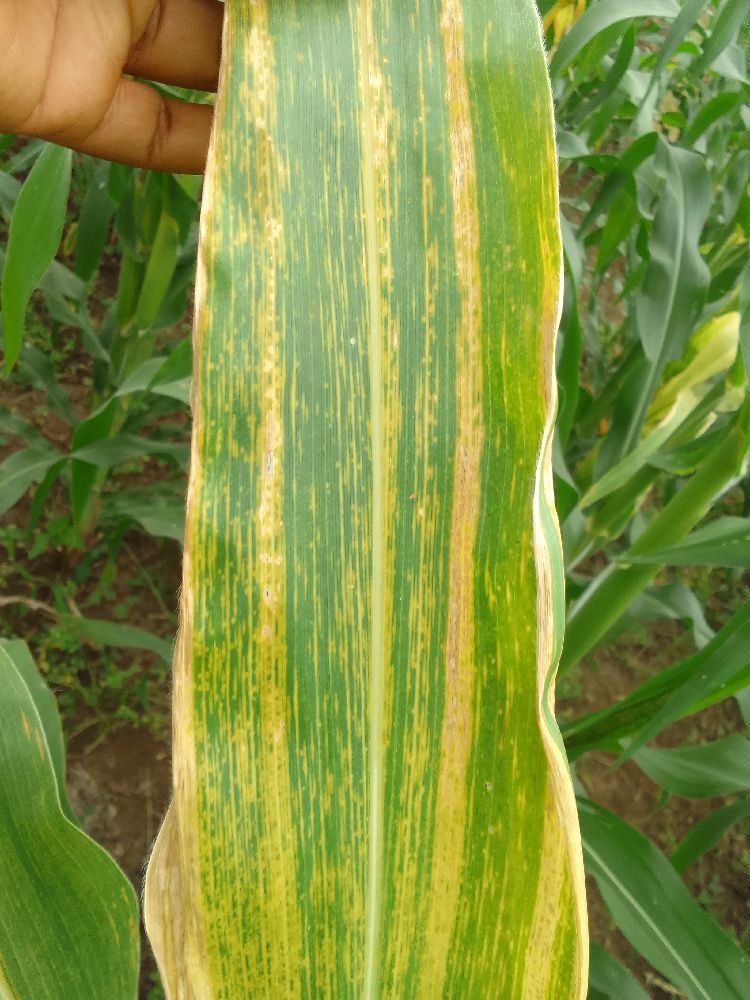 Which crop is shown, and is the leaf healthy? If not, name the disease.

maize, maize lethal necrosis
